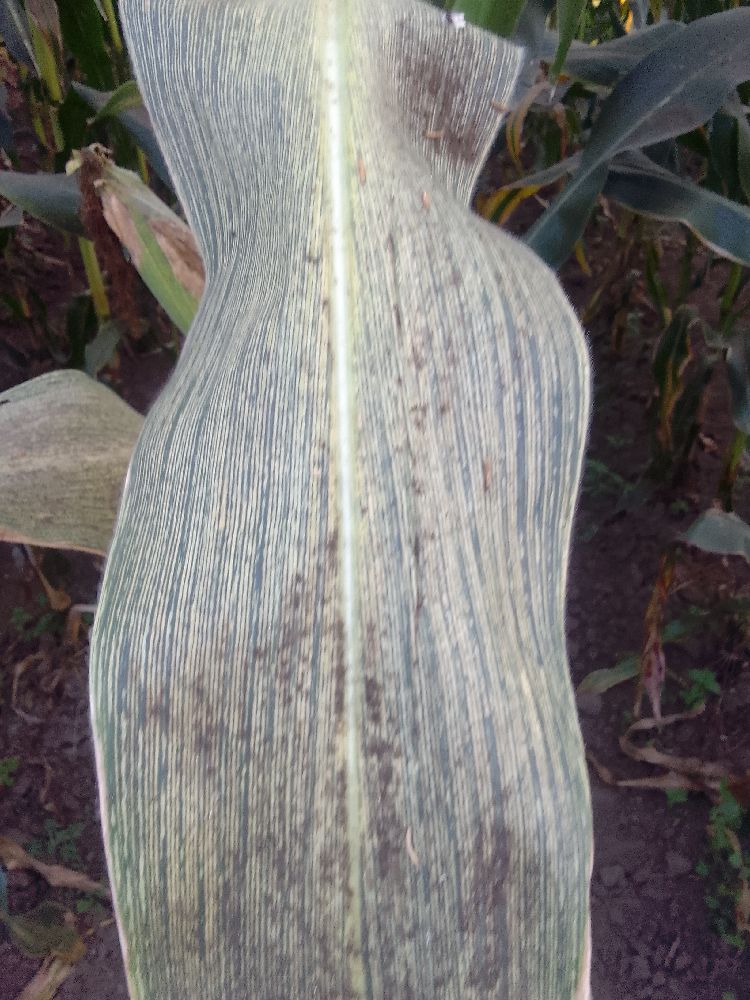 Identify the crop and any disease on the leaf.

maize, maize streak virus
